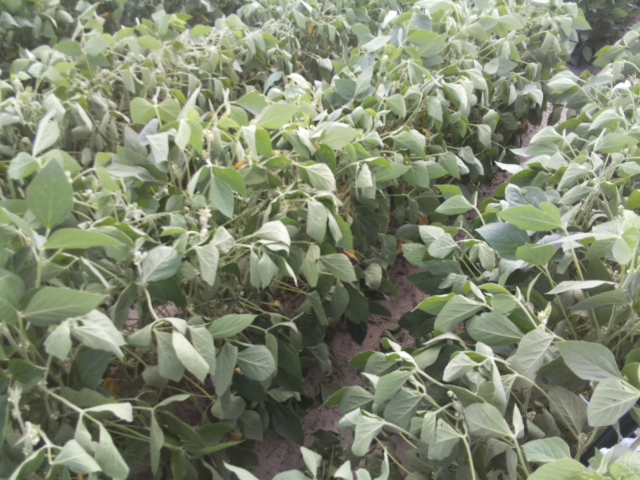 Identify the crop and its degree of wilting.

soybean, moderate turgor loss in upper canopy
